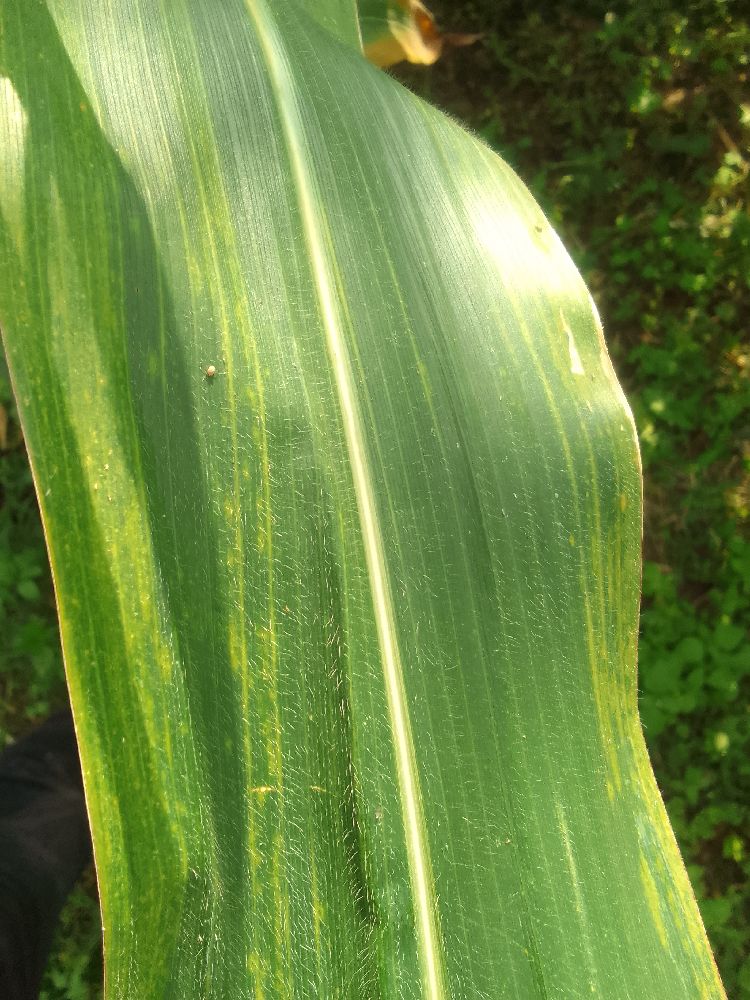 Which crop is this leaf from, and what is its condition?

maize, maize lethal necrosis
